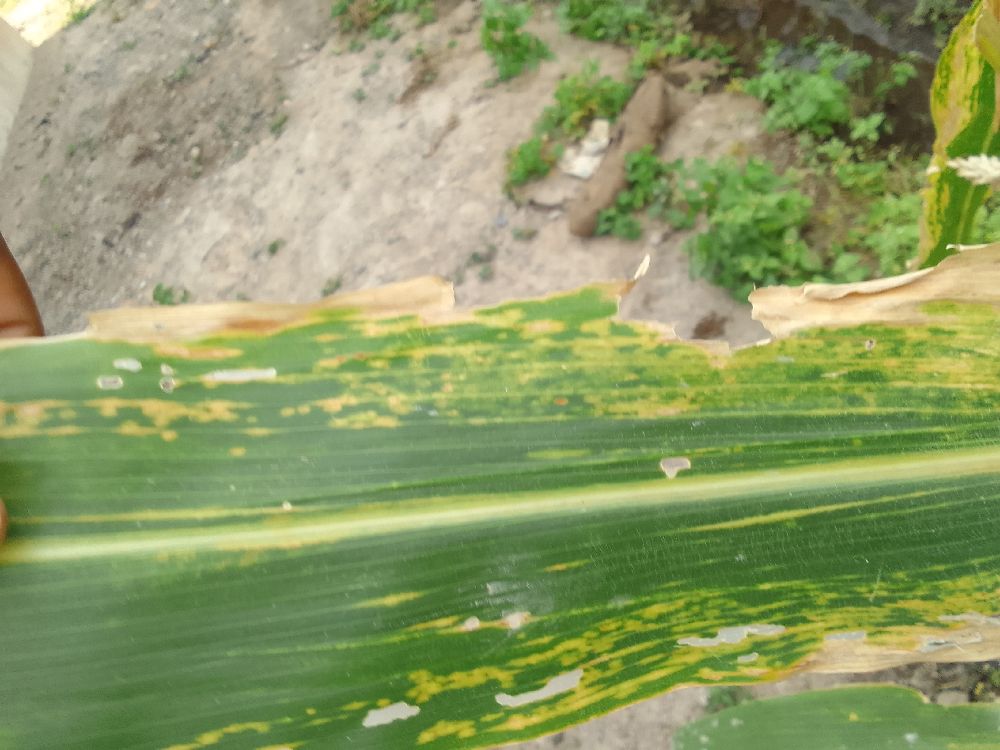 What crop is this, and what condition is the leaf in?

maize, maize lethal necrosis
